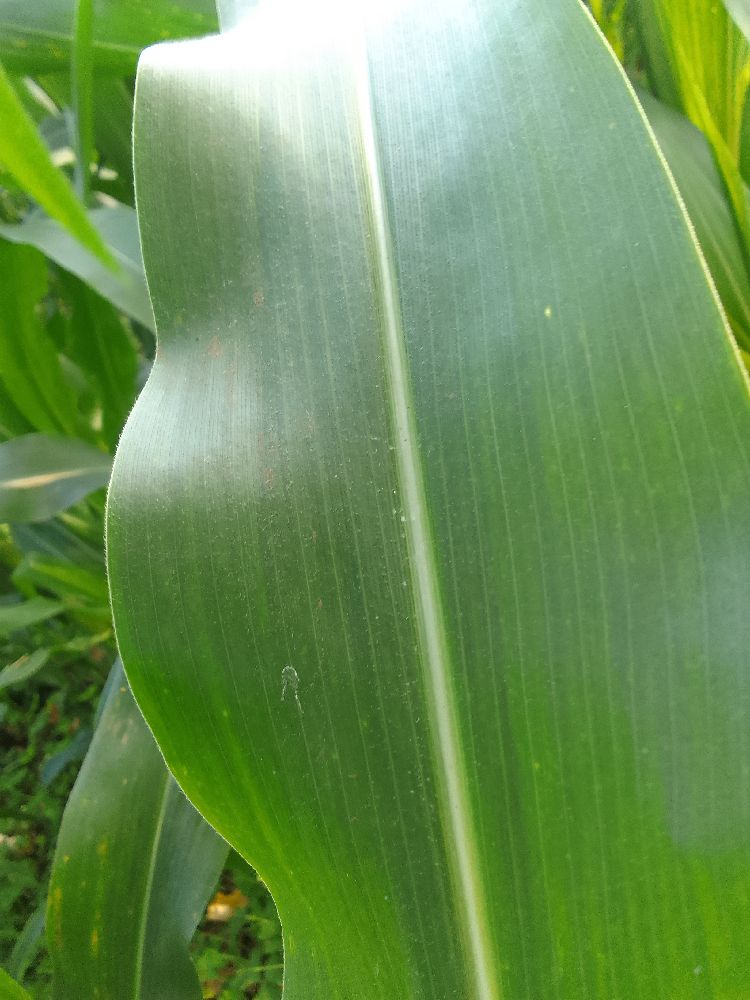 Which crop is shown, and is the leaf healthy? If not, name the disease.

maize, healthy
